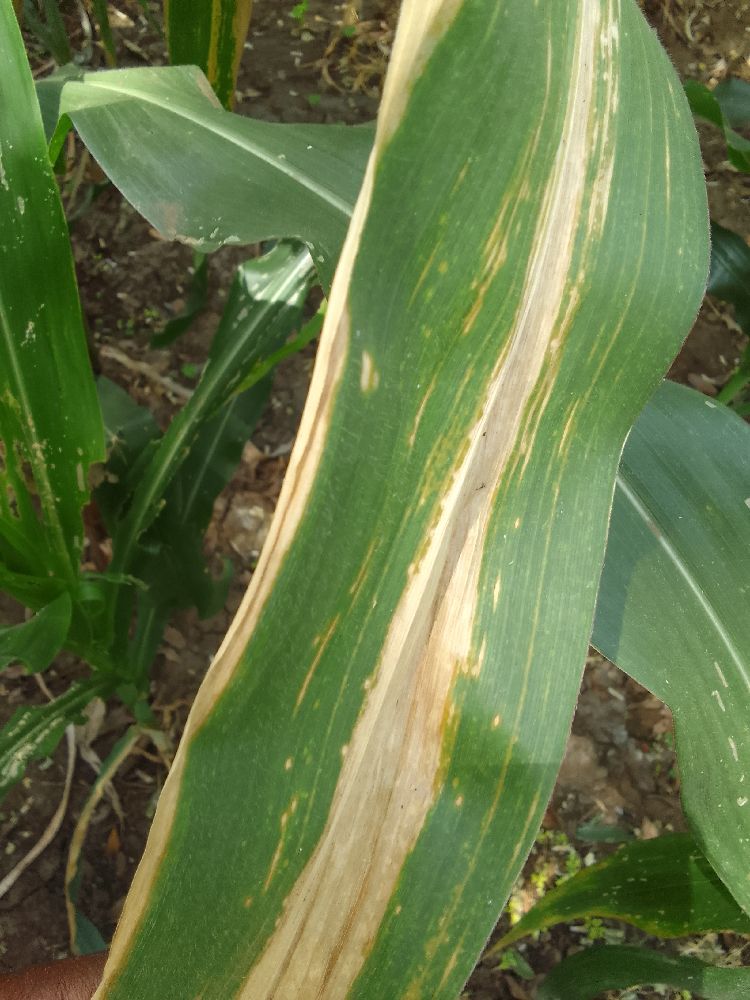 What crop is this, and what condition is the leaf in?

maize, maize lethal necrosis
